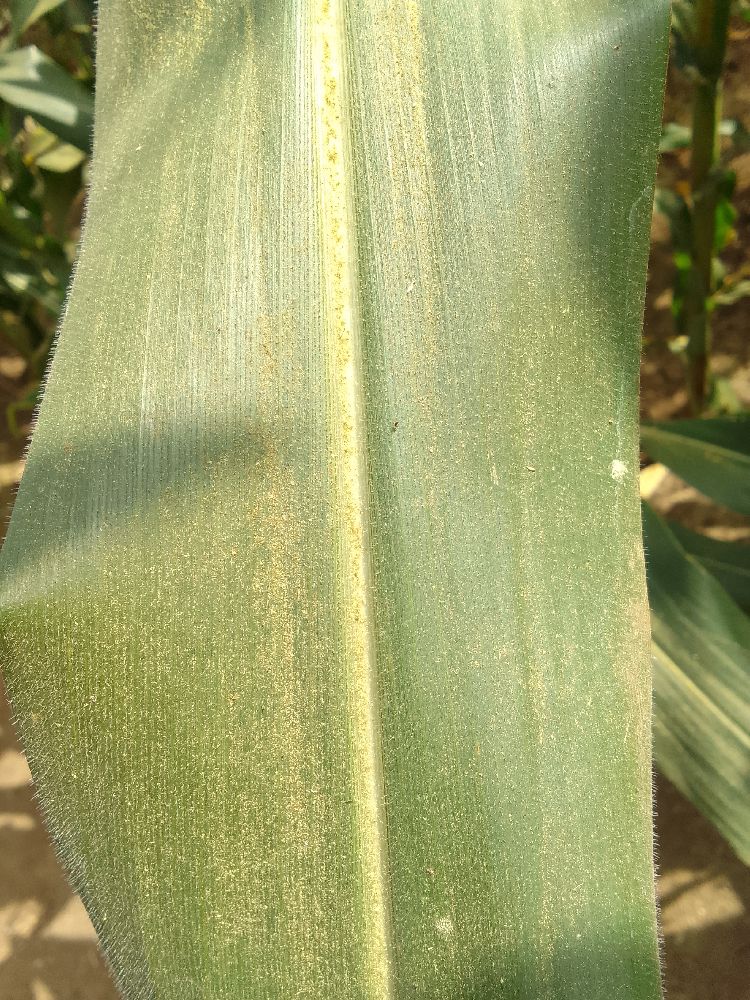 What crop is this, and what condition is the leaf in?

maize, healthy
